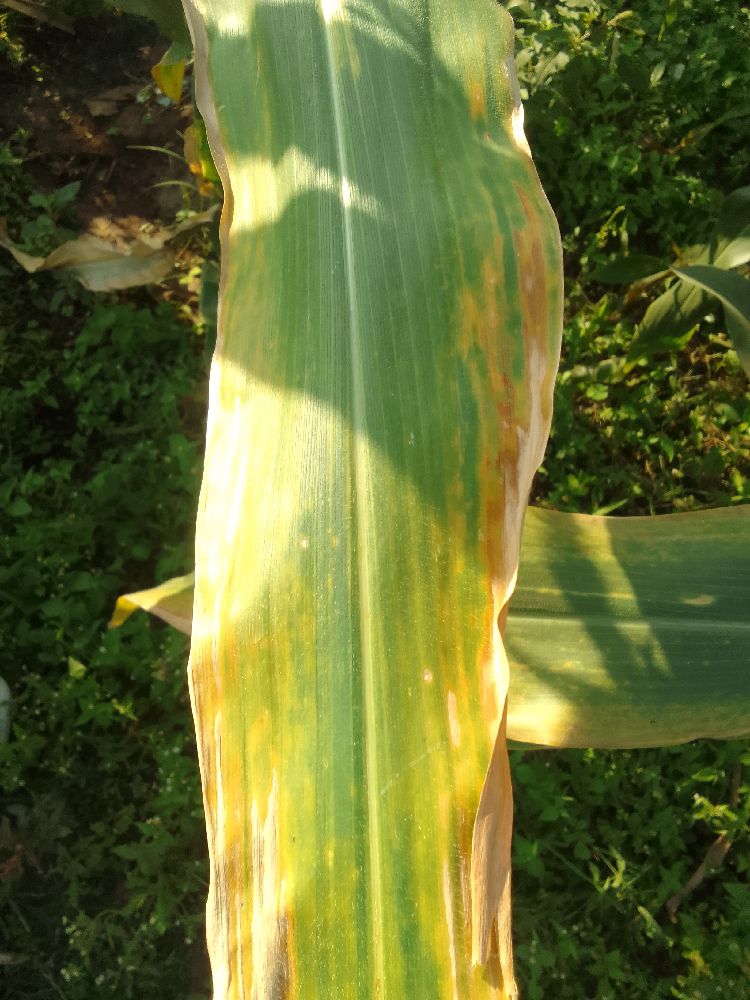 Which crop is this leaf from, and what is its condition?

maize, maize lethal necrosis
